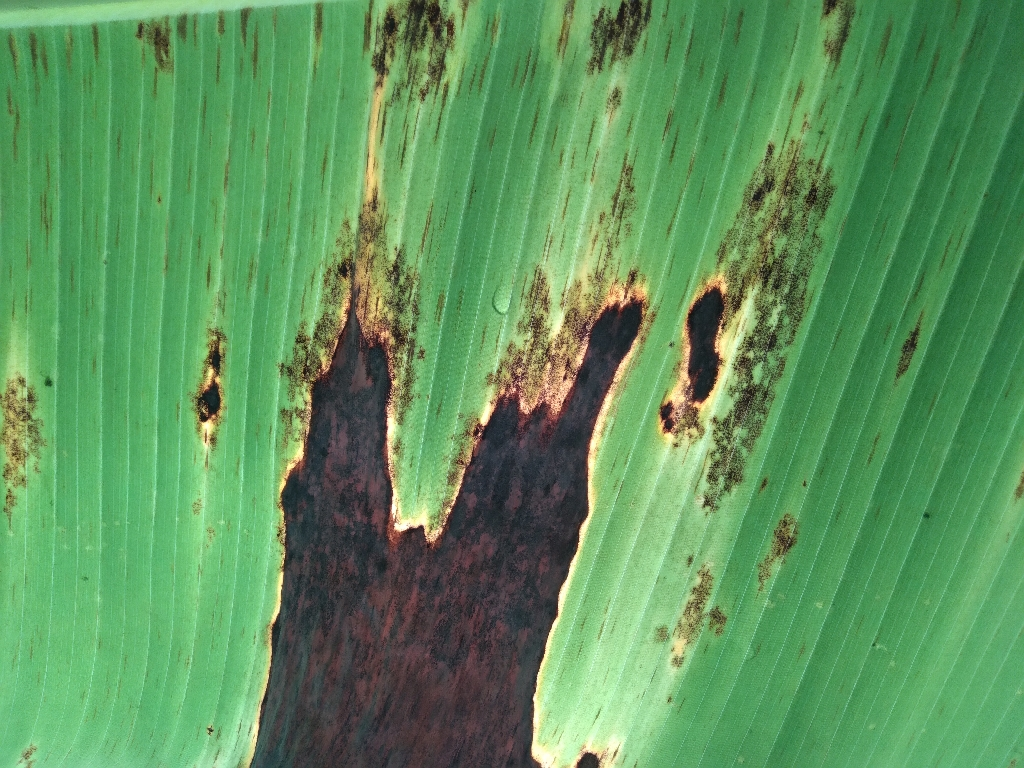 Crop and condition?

banana, black sigatoka
